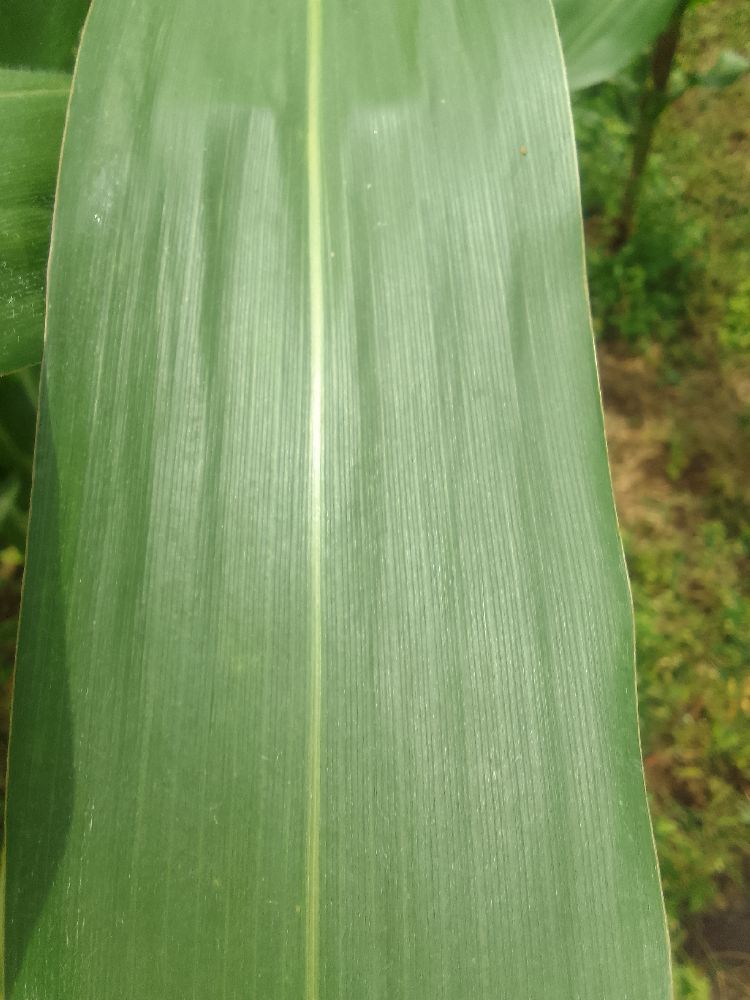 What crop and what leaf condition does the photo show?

maize, healthy
